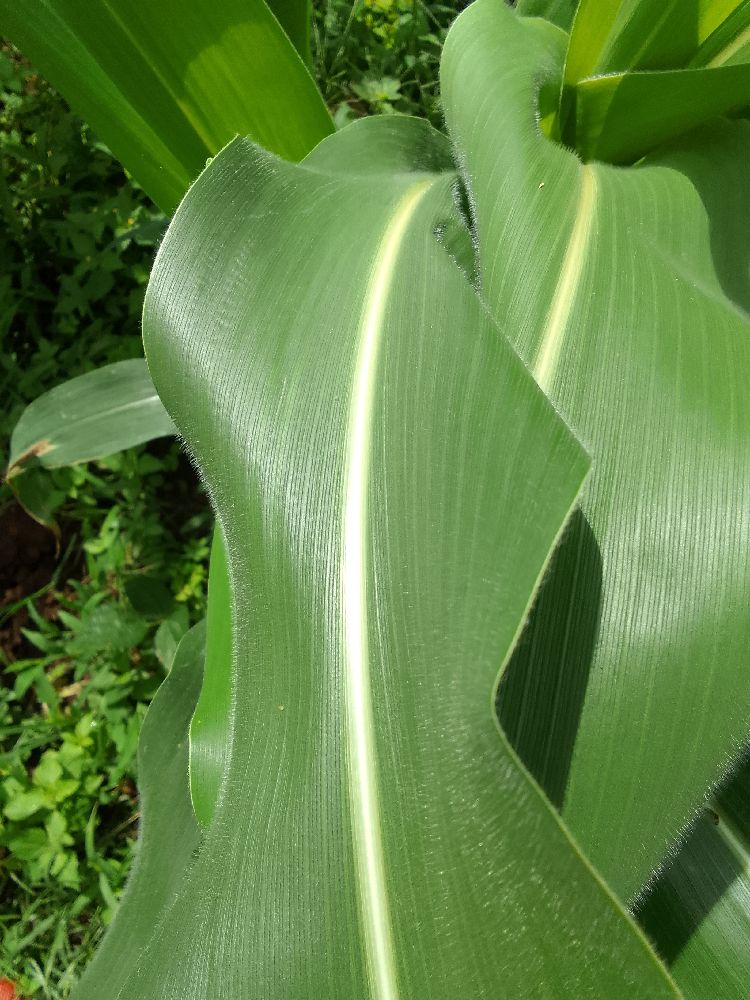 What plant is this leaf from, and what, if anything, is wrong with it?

maize, healthy
